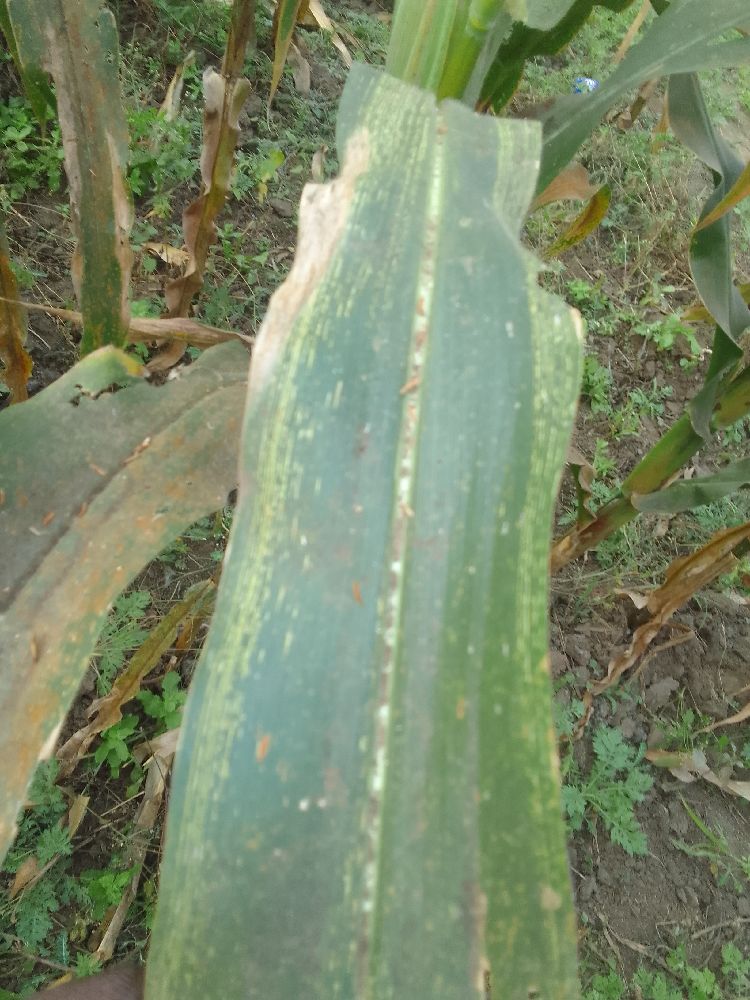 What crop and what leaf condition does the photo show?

maize, maize streak virus
